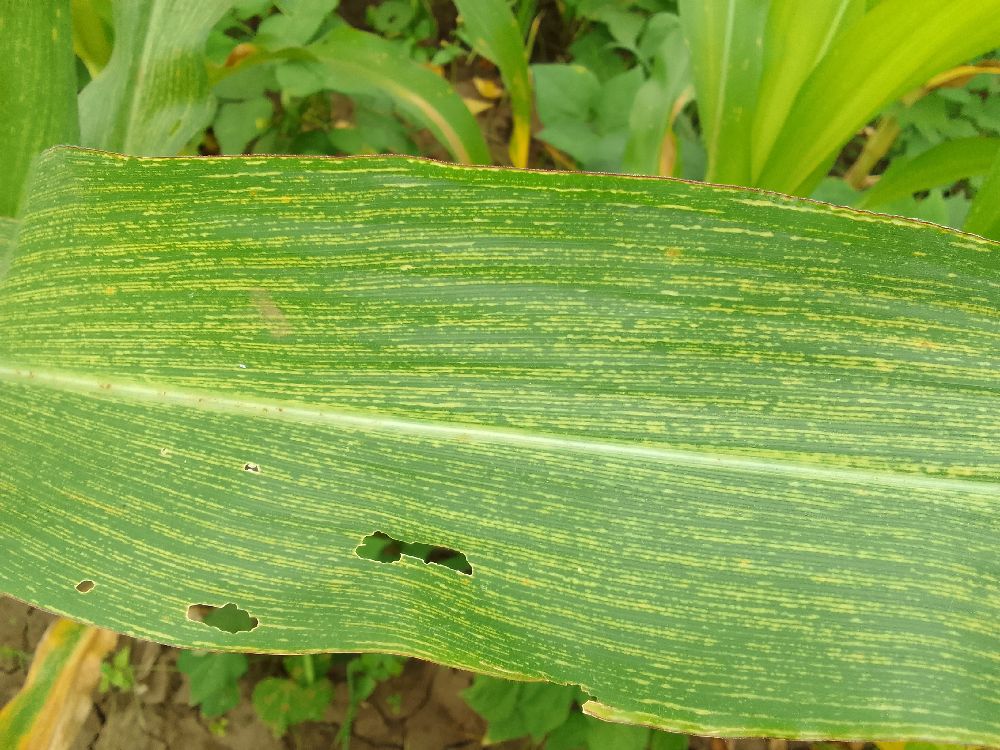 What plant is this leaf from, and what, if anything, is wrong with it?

maize, maize streak virus
